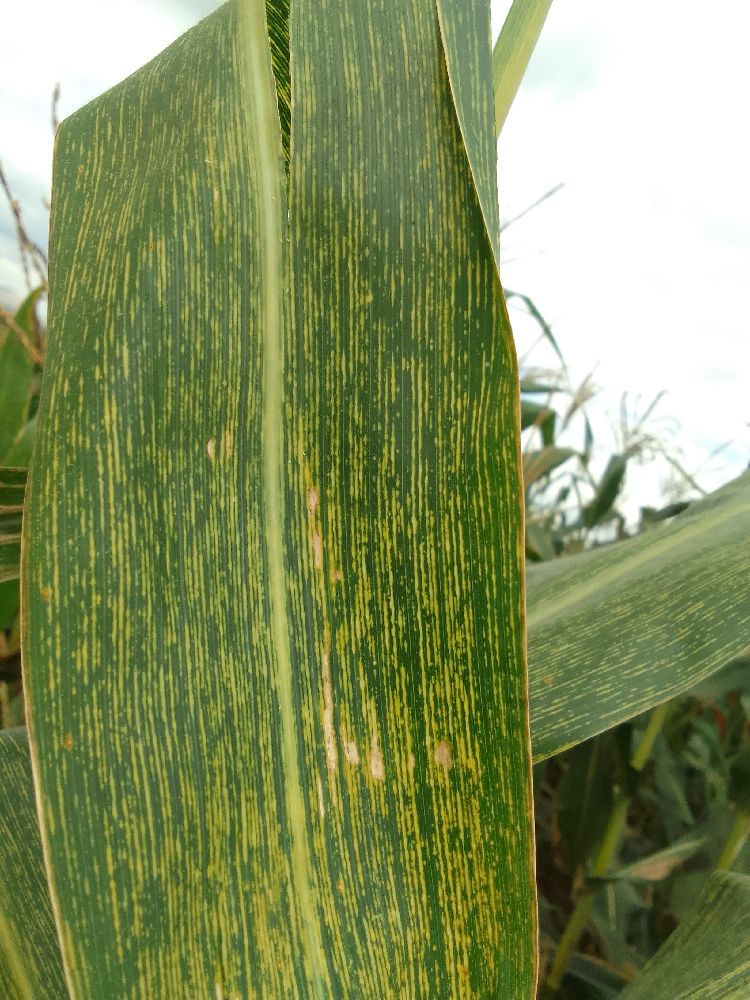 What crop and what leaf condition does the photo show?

maize, maize streak virus
